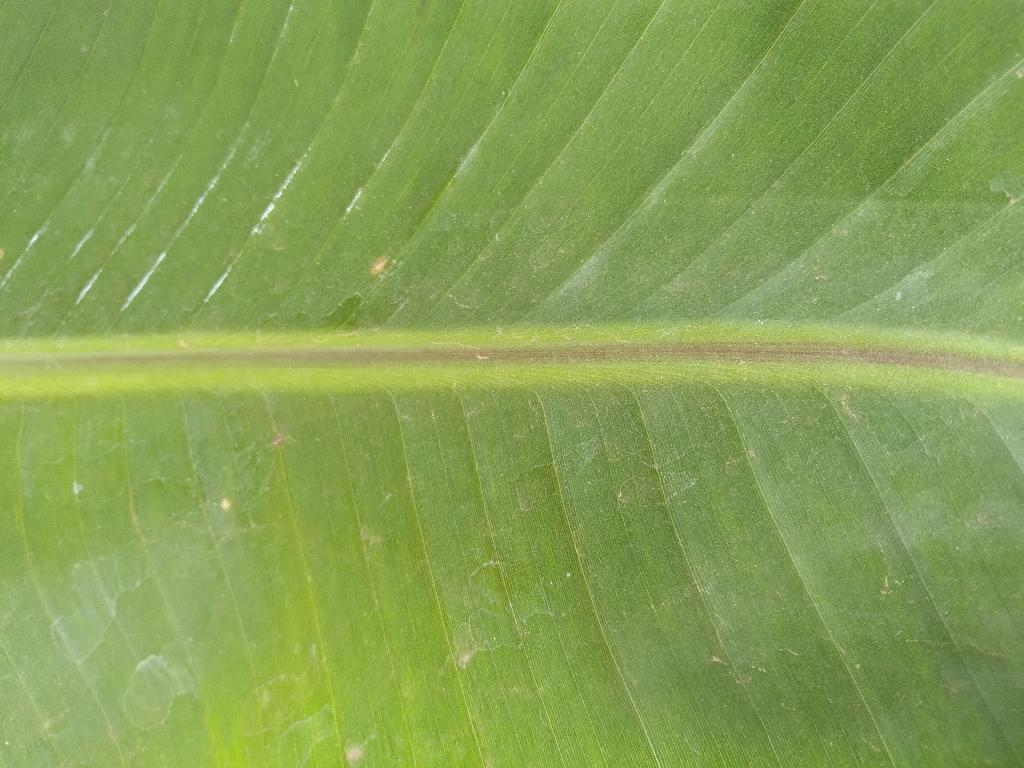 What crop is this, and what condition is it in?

banana, healthy
